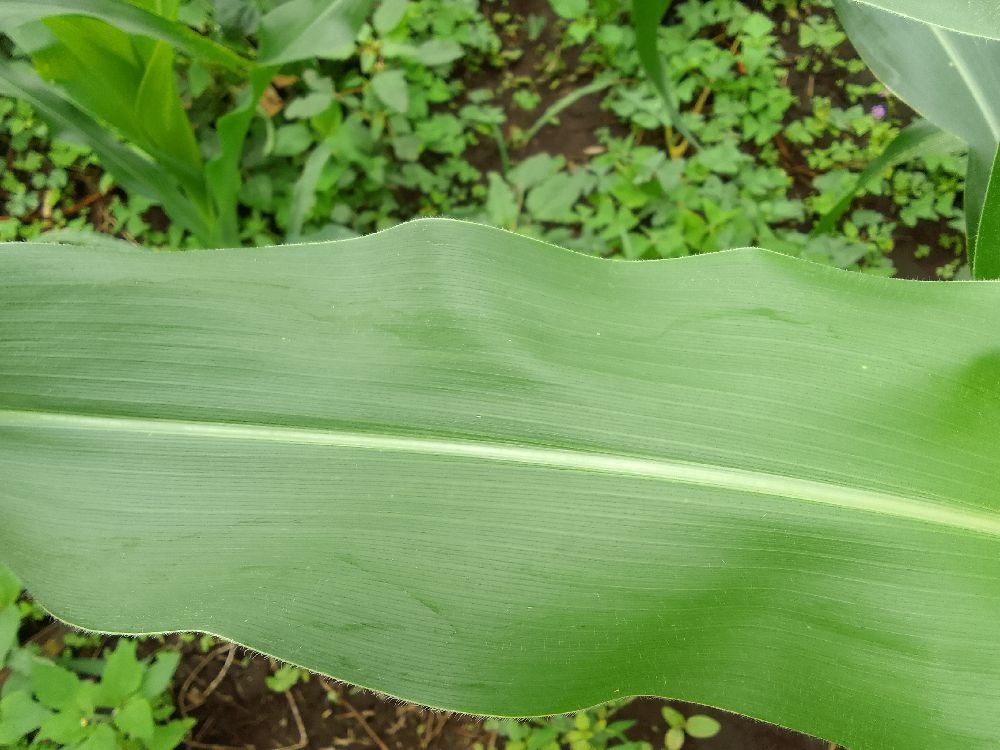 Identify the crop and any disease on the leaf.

maize, healthy
